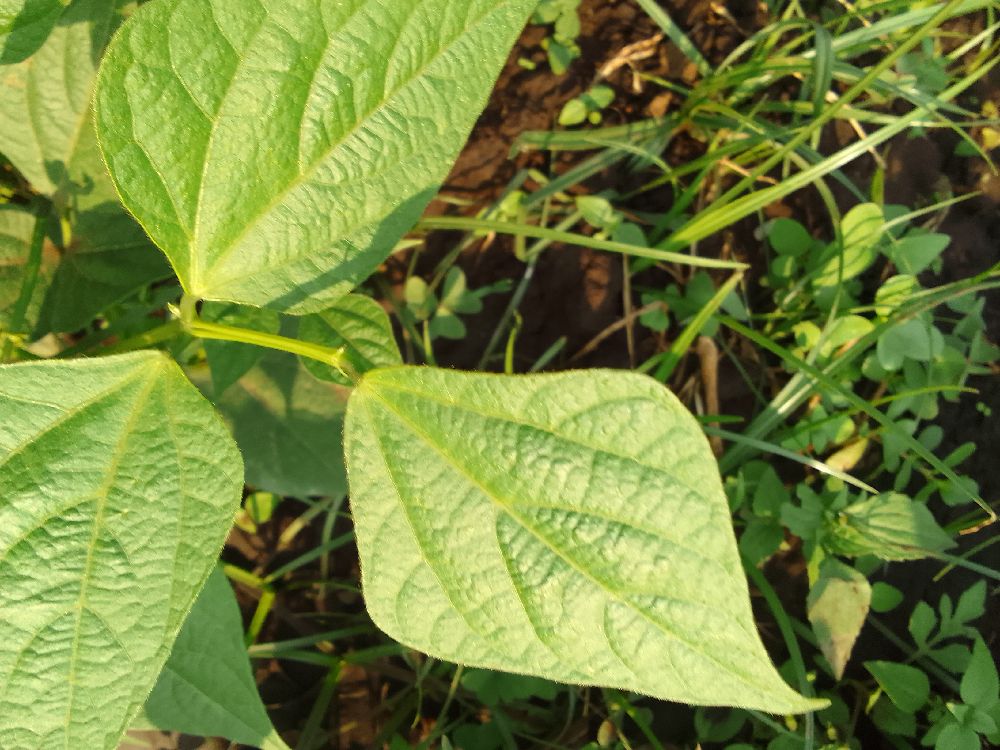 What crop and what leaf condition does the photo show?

common bean, healthy
